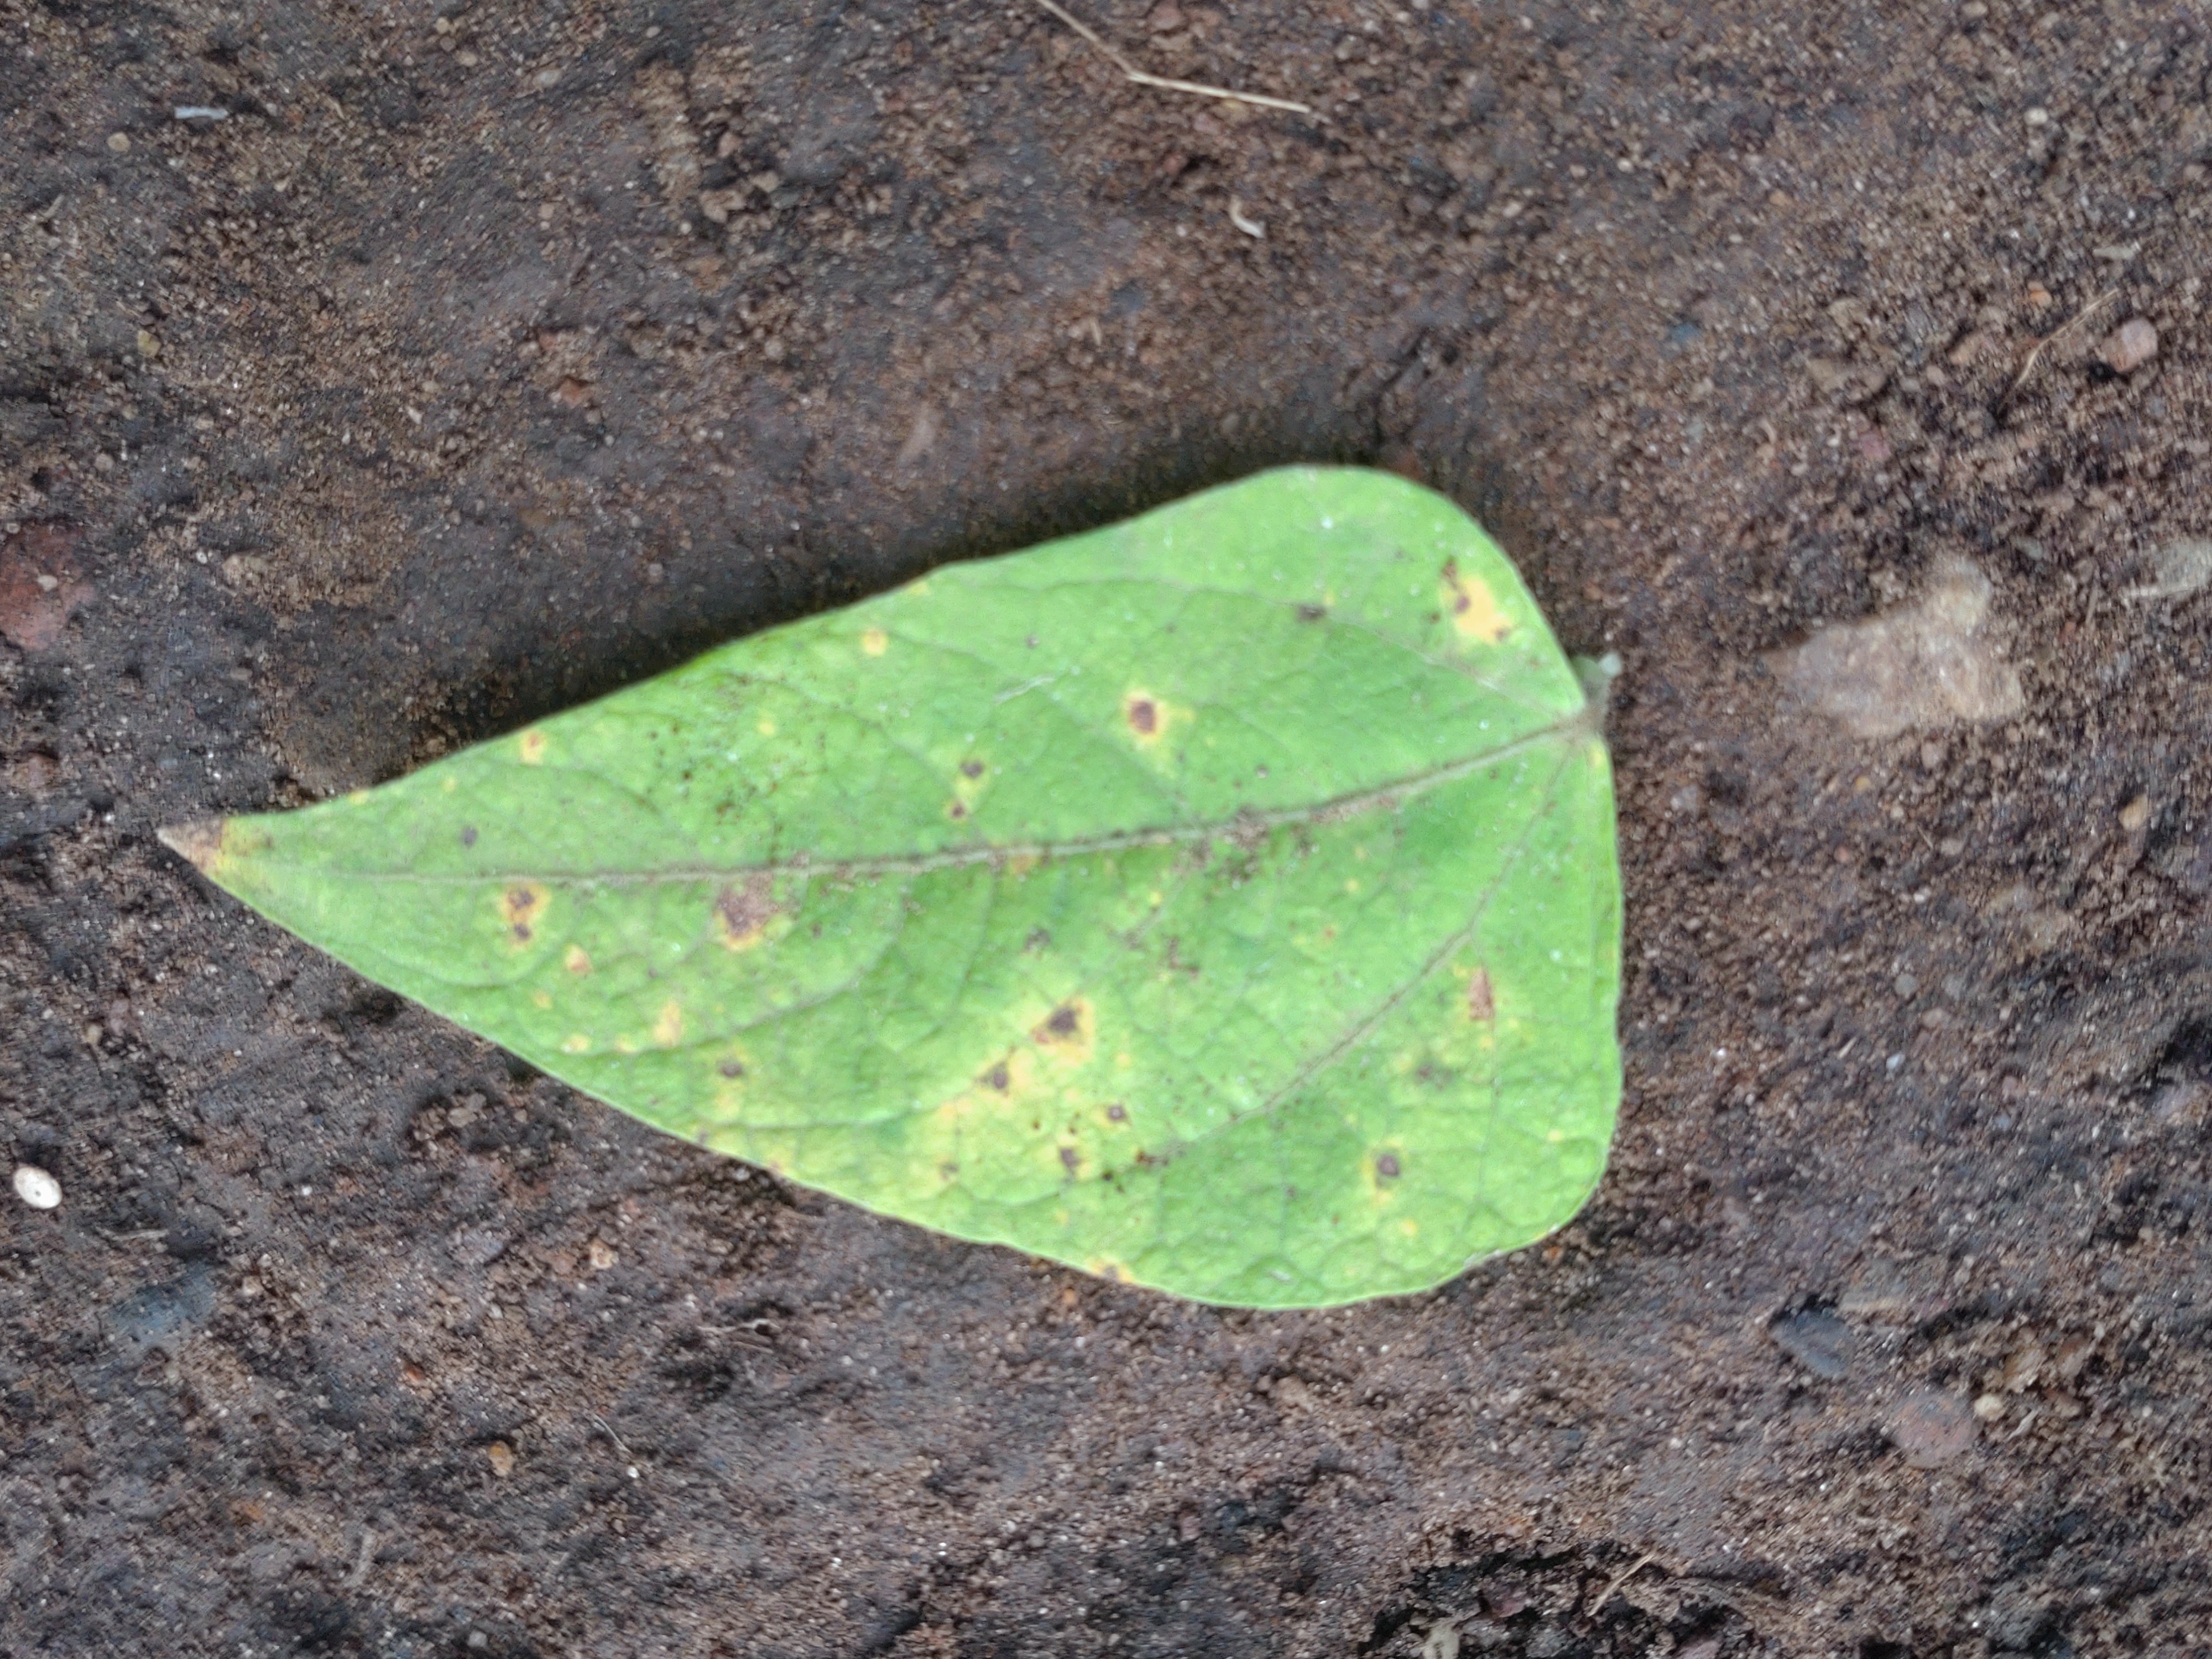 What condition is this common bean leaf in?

rust
